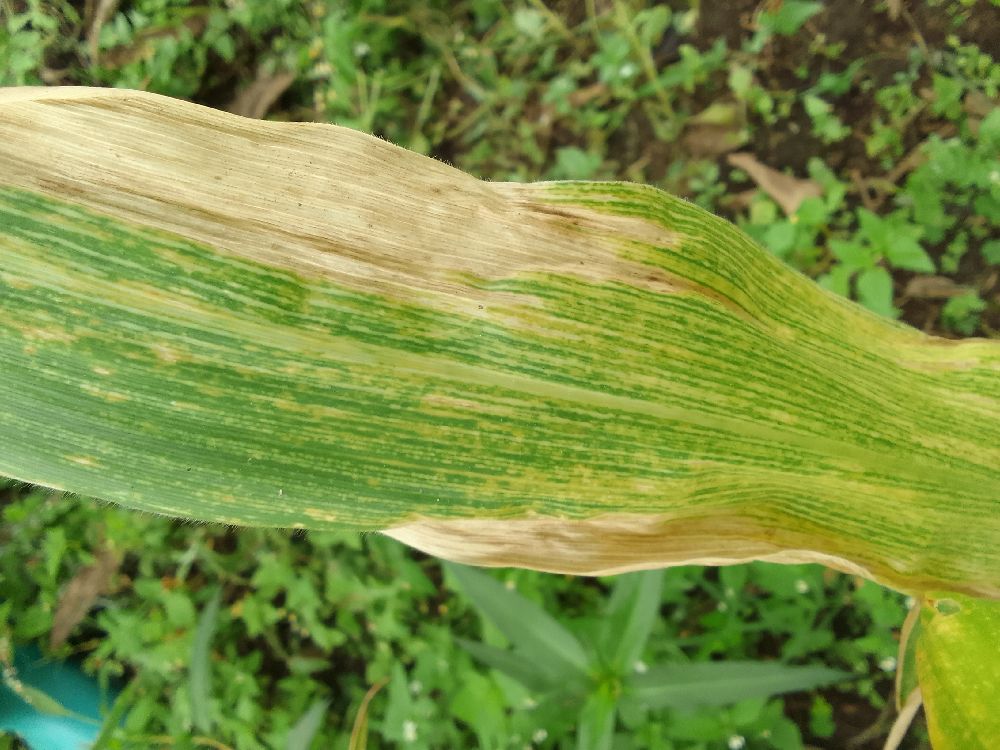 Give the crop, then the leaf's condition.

maize, maize lethal necrosis
